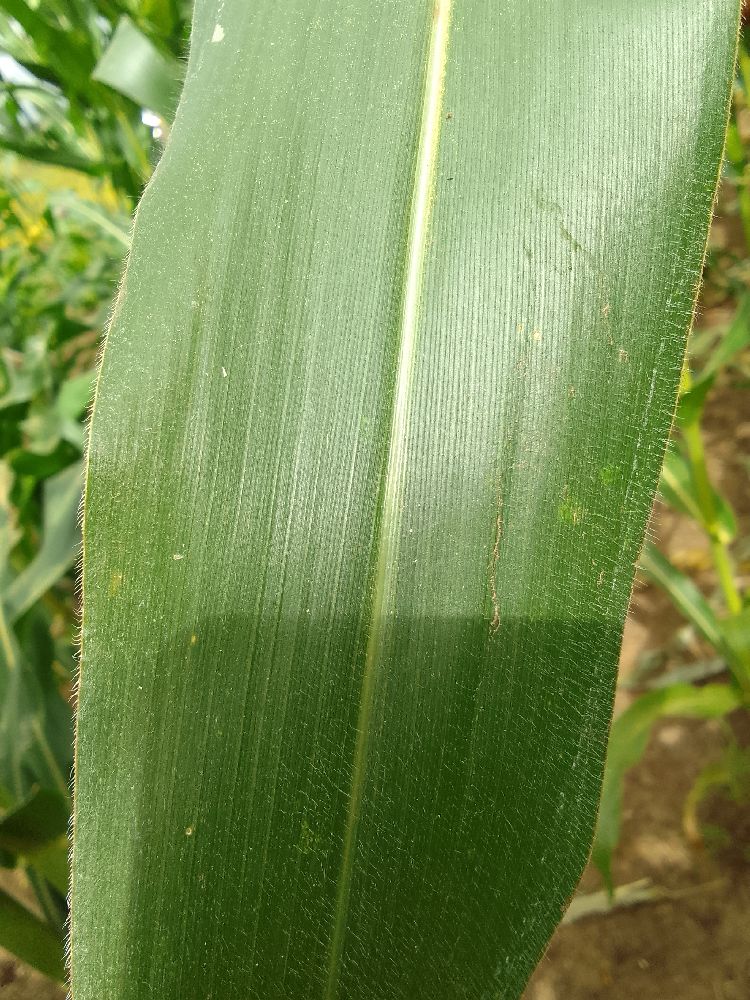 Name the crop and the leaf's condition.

maize, healthy
